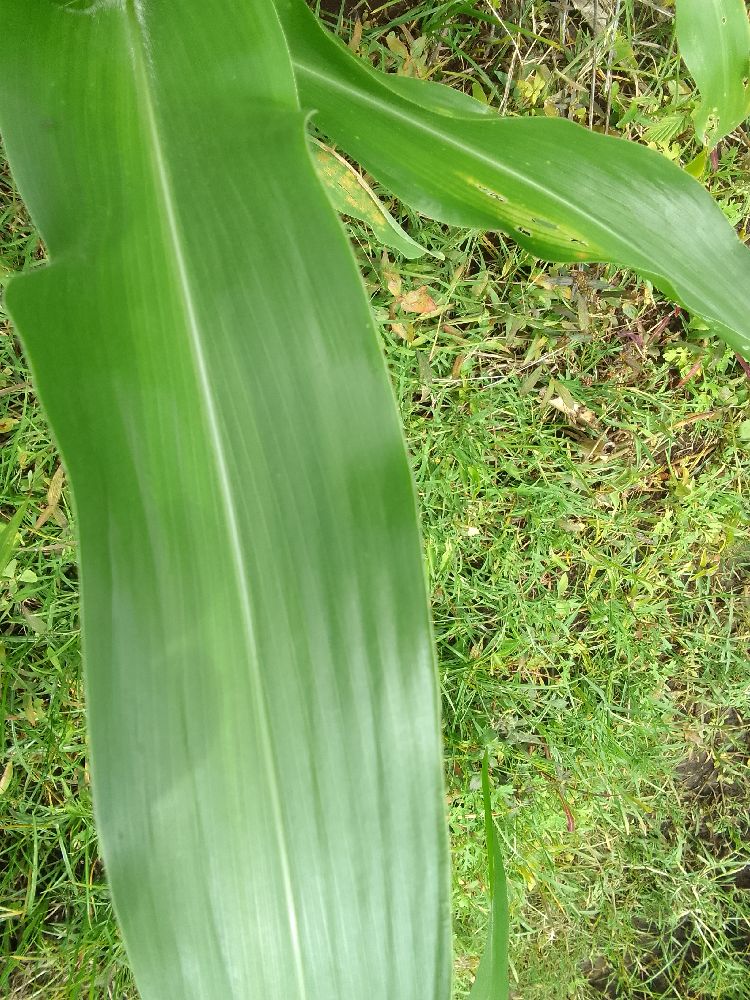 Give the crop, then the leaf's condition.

maize, healthy
